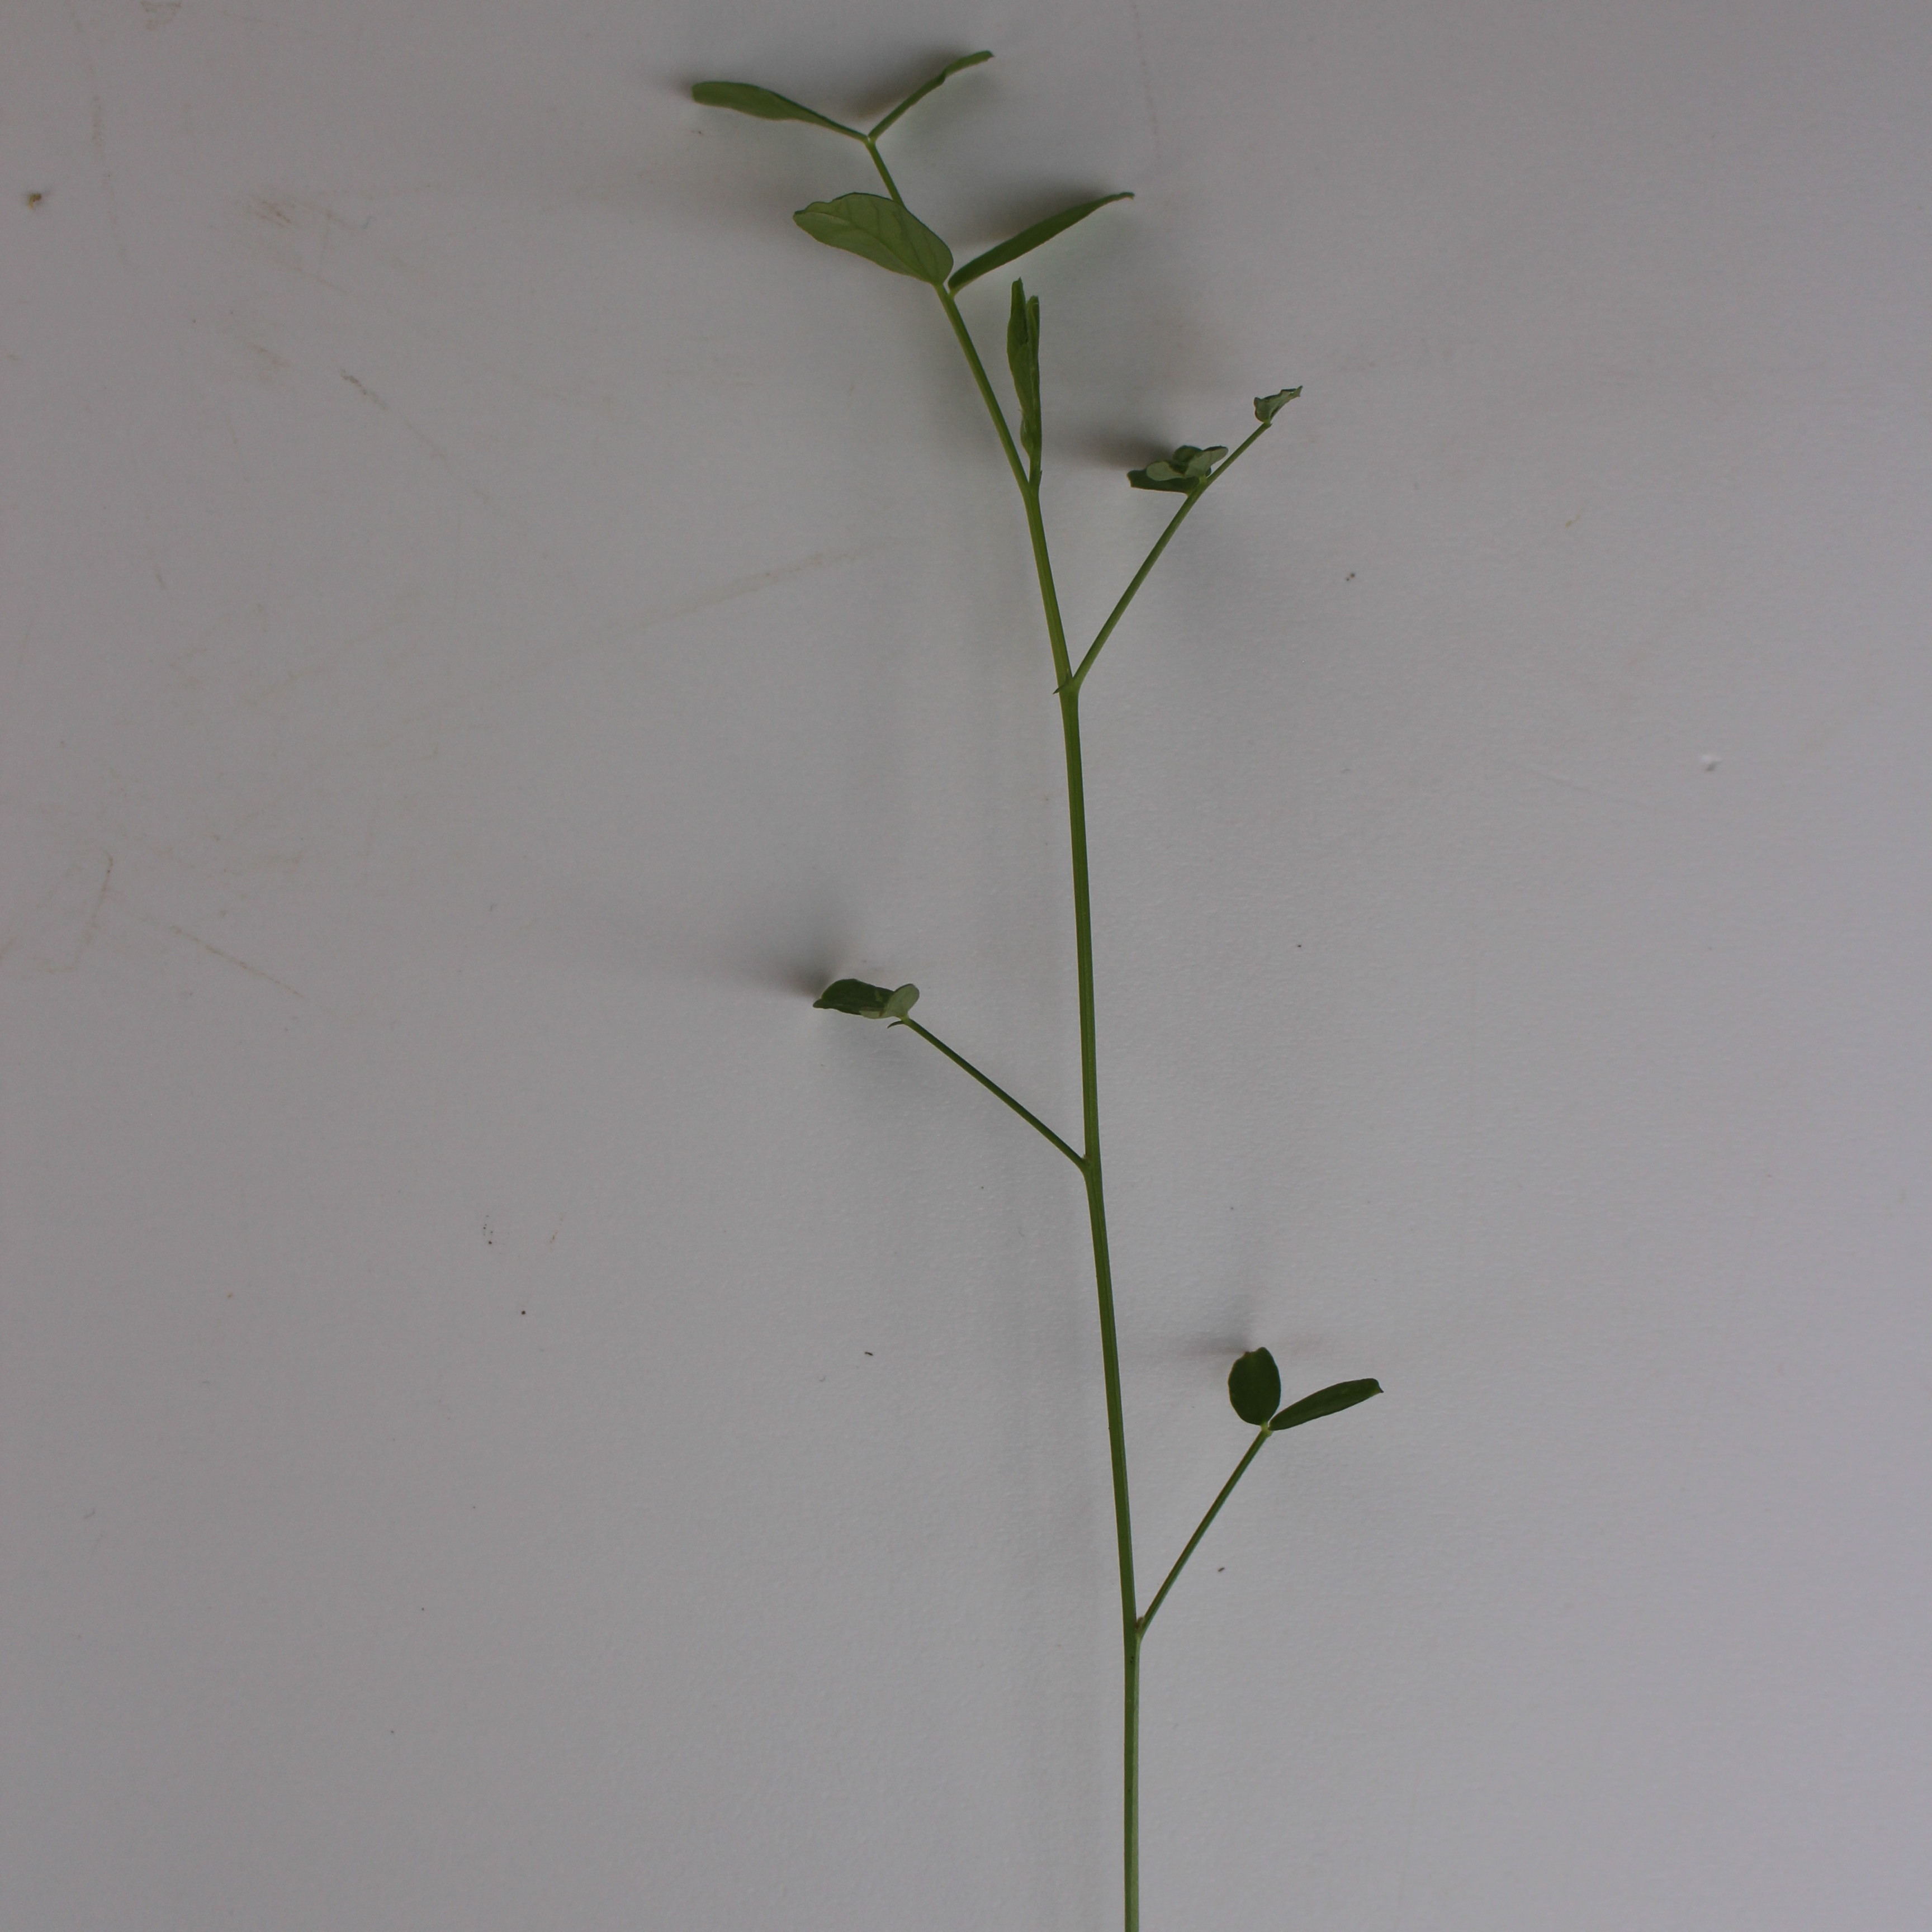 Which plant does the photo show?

Vicia sativa
